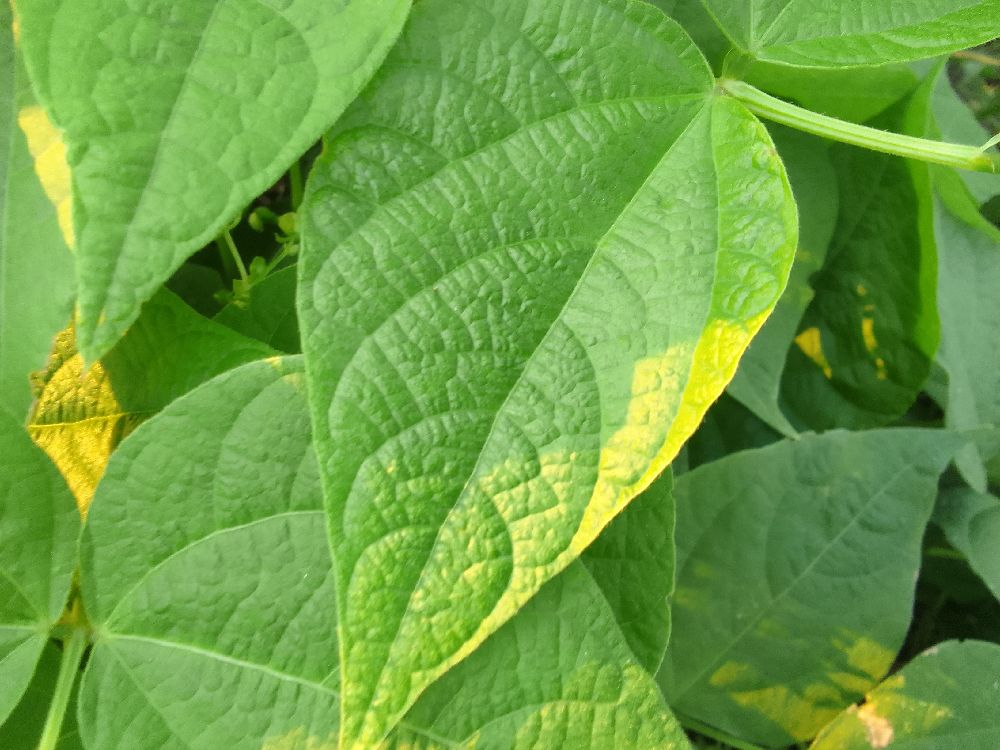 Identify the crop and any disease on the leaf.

common bean, healthy
